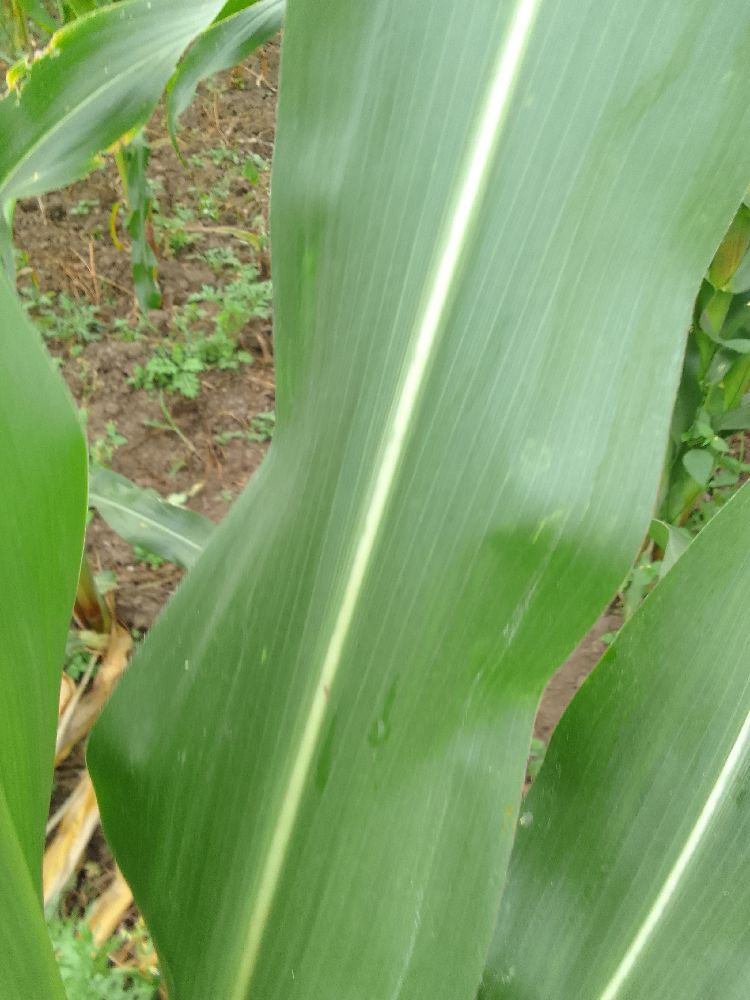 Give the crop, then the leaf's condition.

maize, healthy
